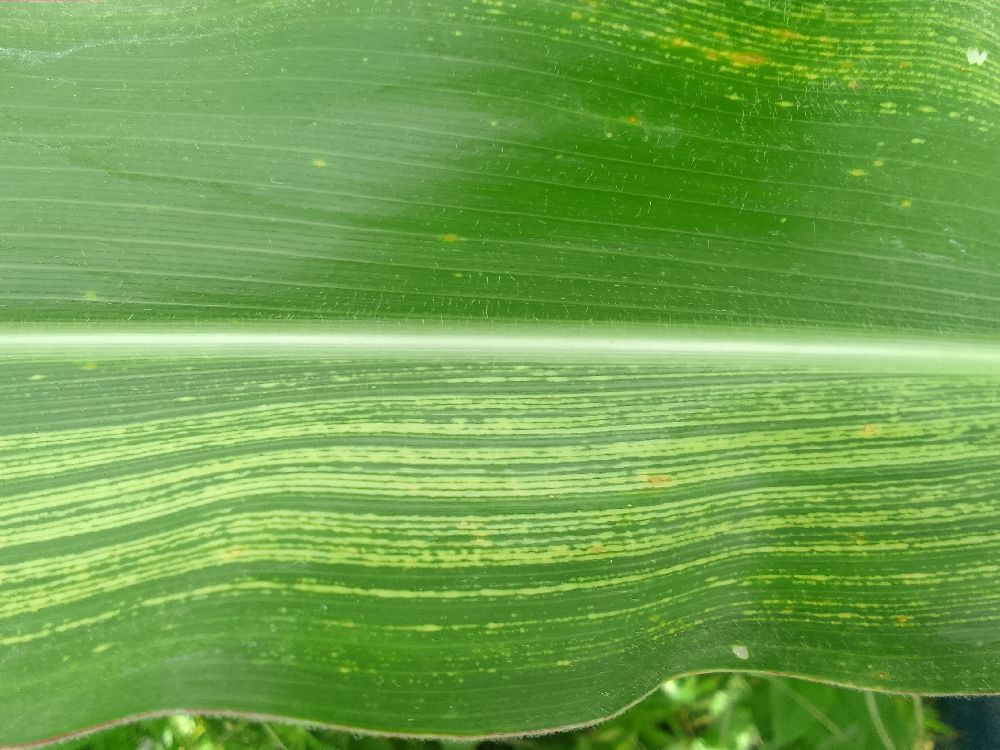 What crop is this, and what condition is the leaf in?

maize, maize streak virus
